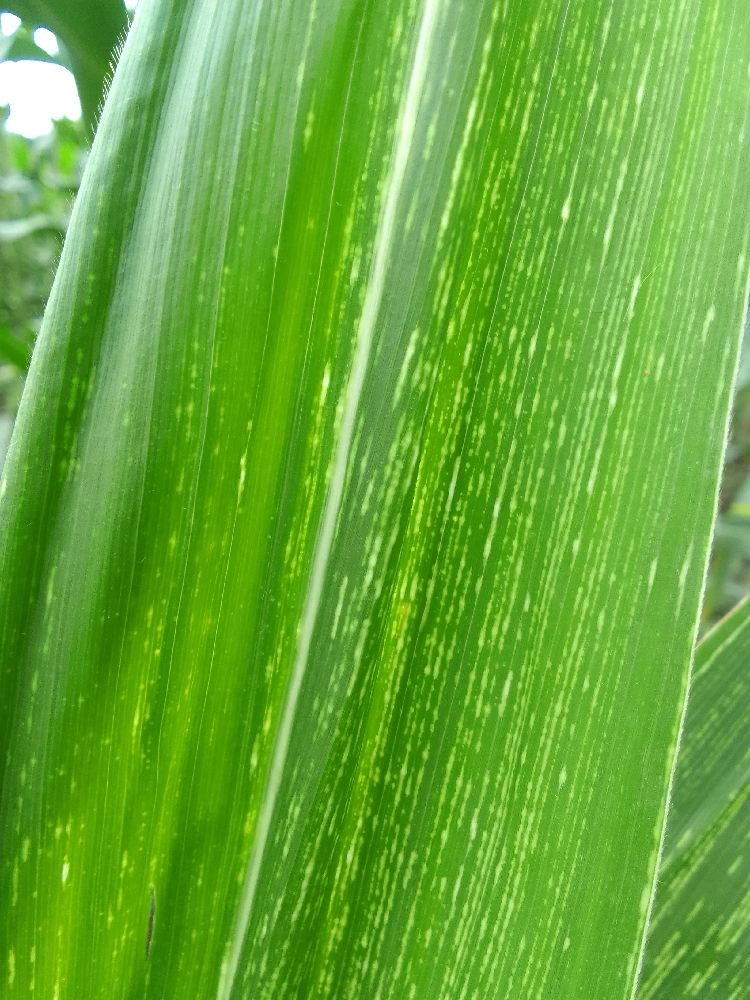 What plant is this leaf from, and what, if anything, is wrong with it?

maize, maize streak virus
